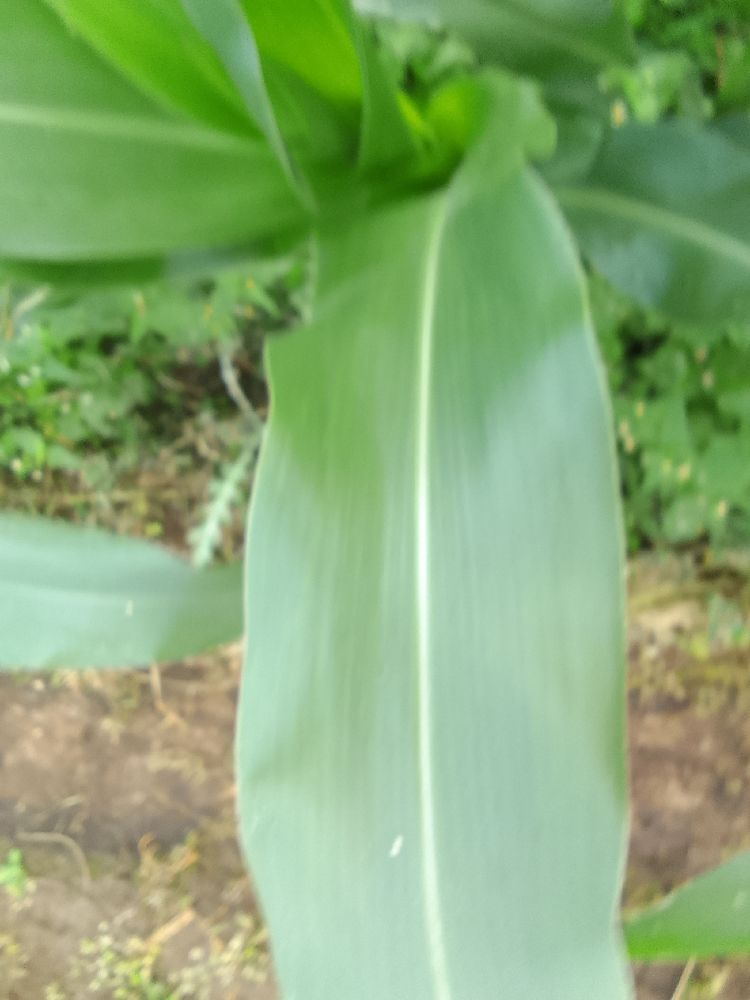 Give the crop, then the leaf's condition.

maize, healthy
